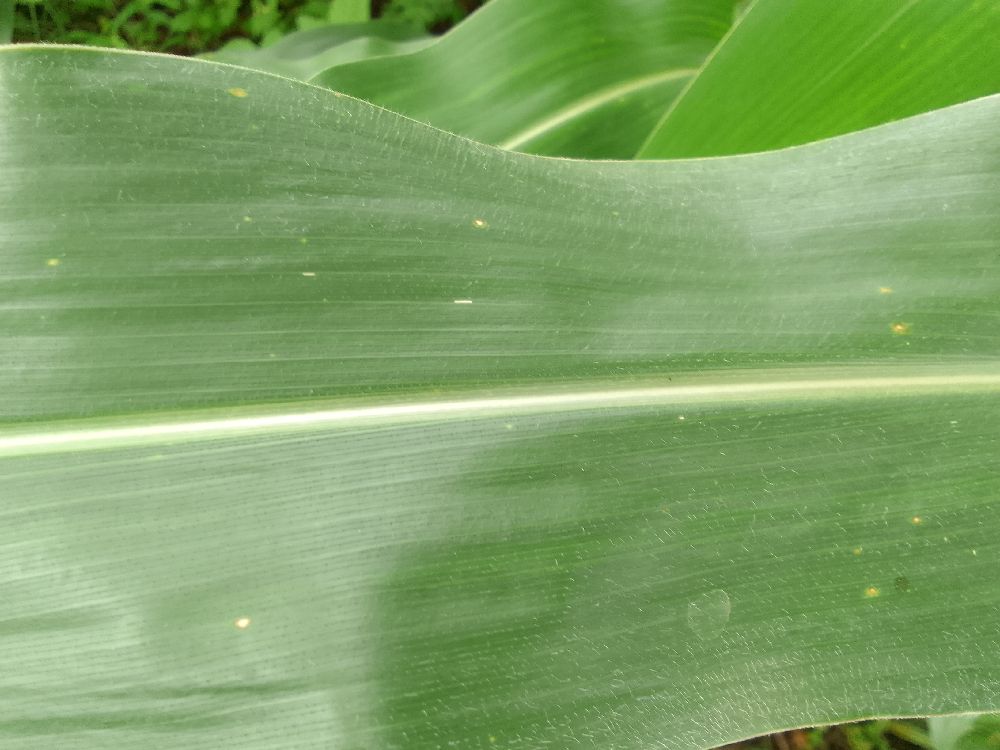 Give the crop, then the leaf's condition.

maize, healthy
